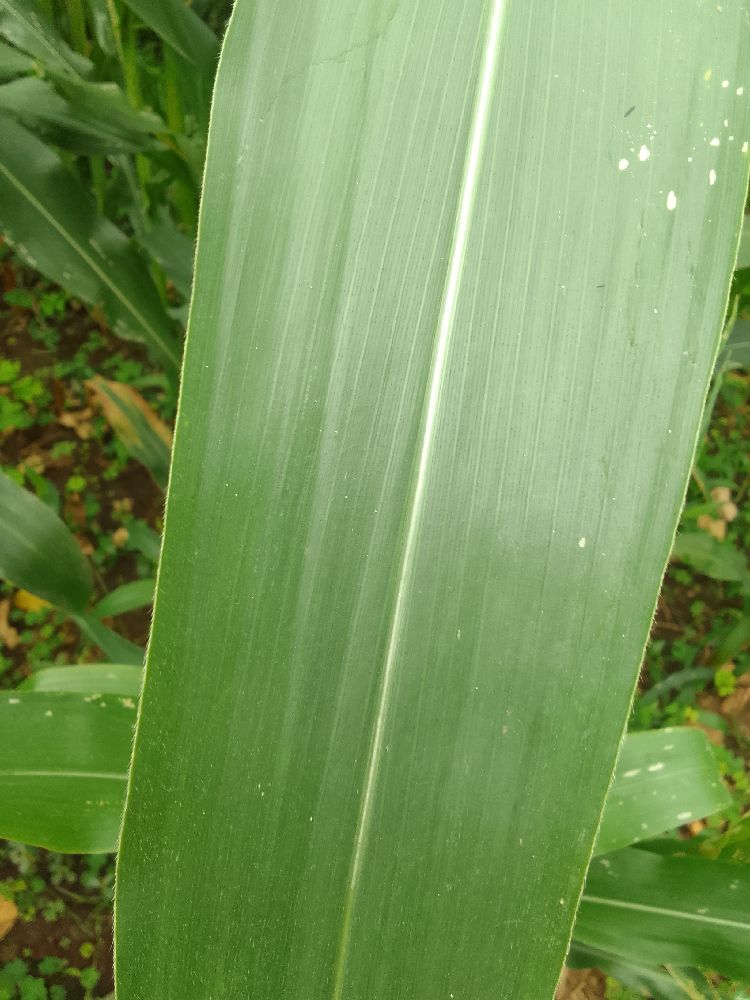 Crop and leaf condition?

maize, healthy
